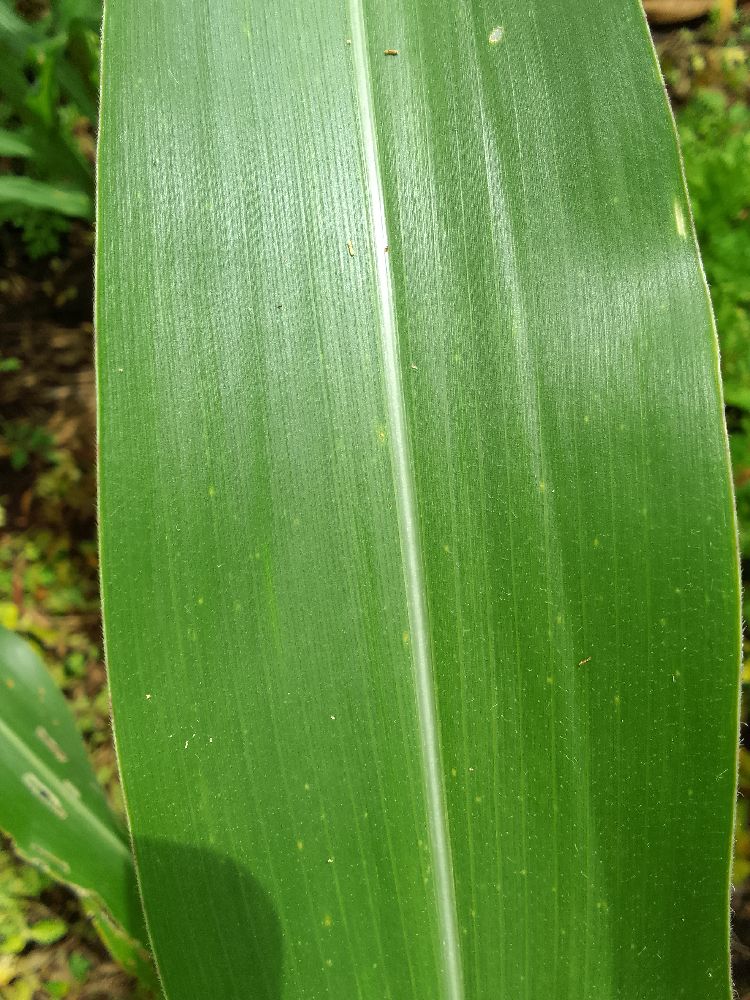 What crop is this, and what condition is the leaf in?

maize, healthy
